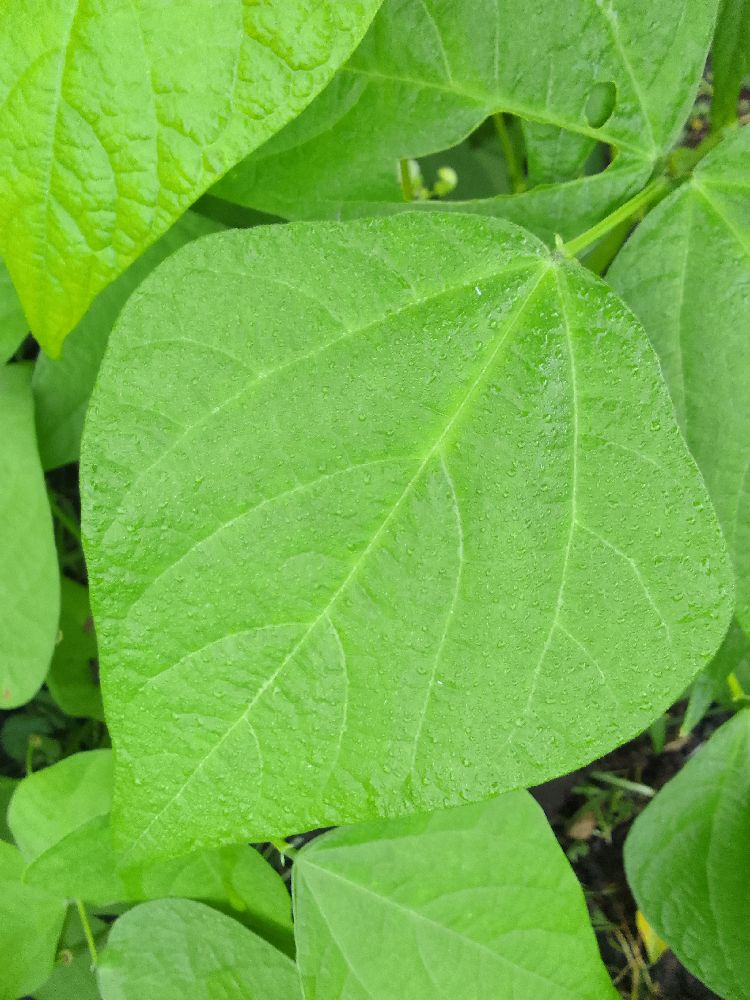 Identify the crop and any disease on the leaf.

common bean, healthy
